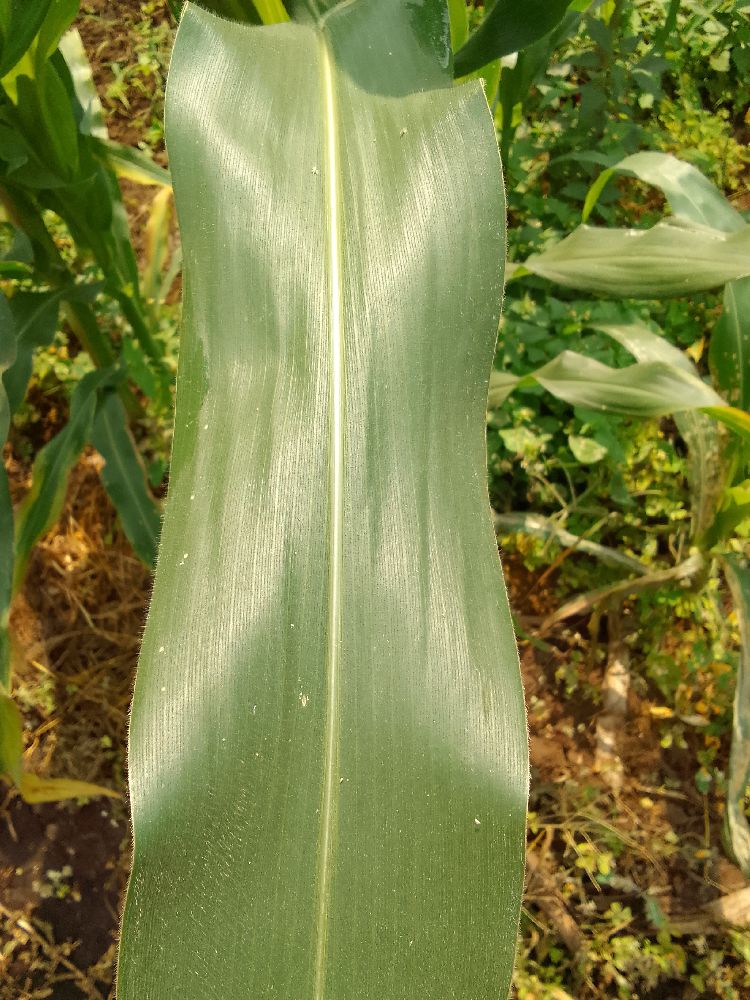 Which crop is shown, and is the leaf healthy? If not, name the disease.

maize, healthy
